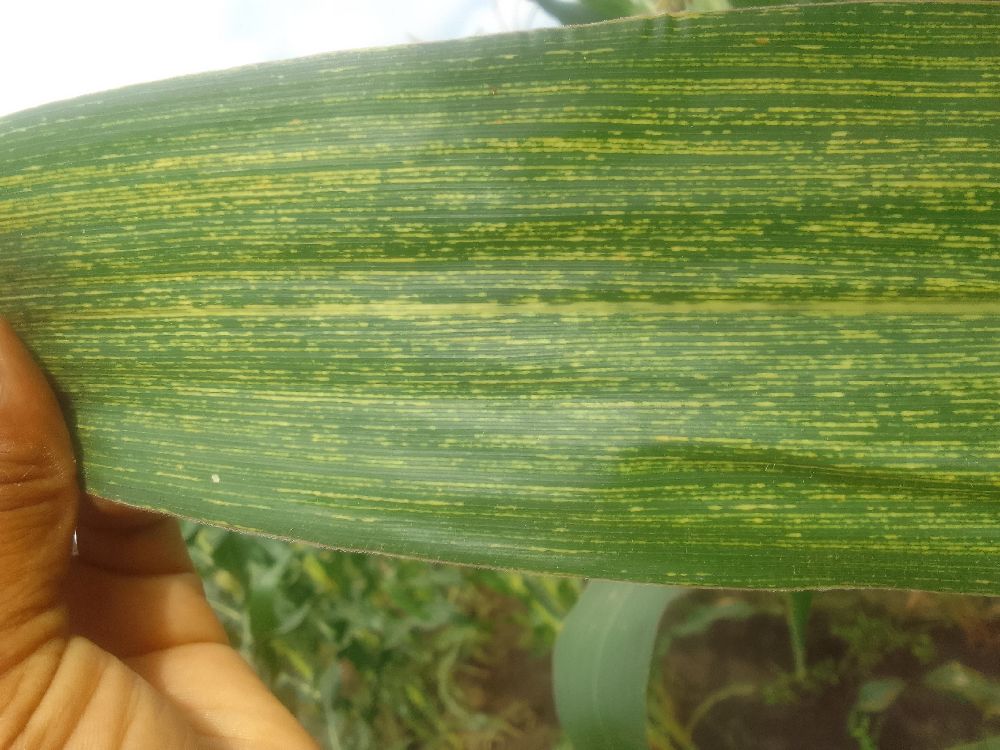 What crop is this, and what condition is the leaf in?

maize, maize streak virus
